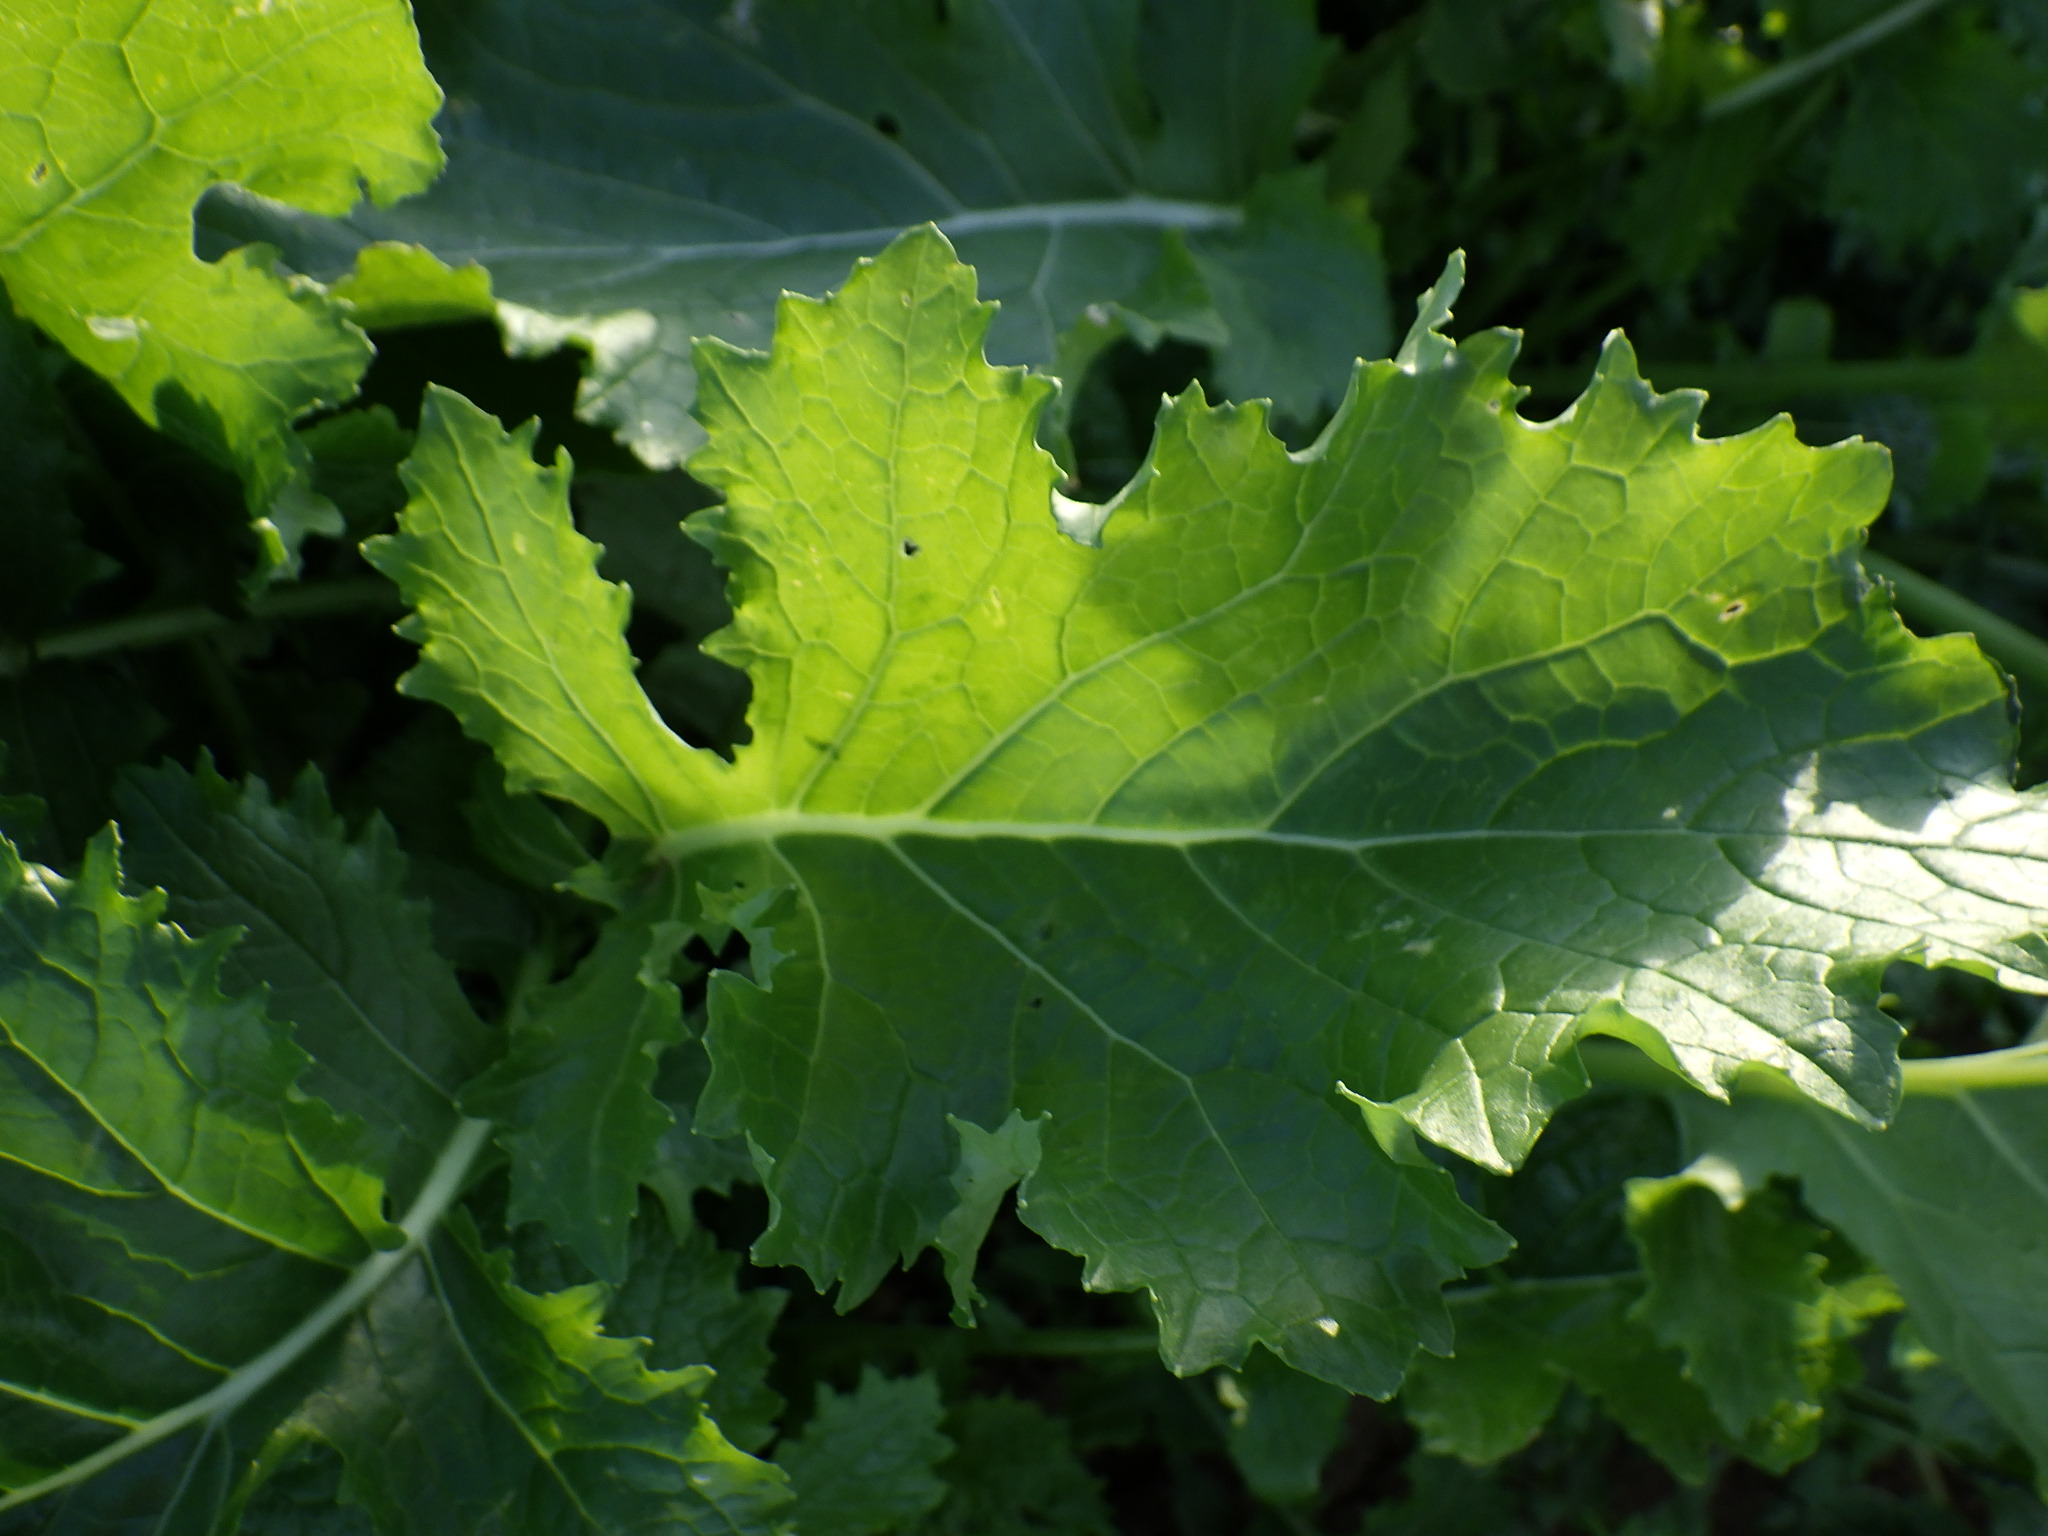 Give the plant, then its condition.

rapini, phytophagous
